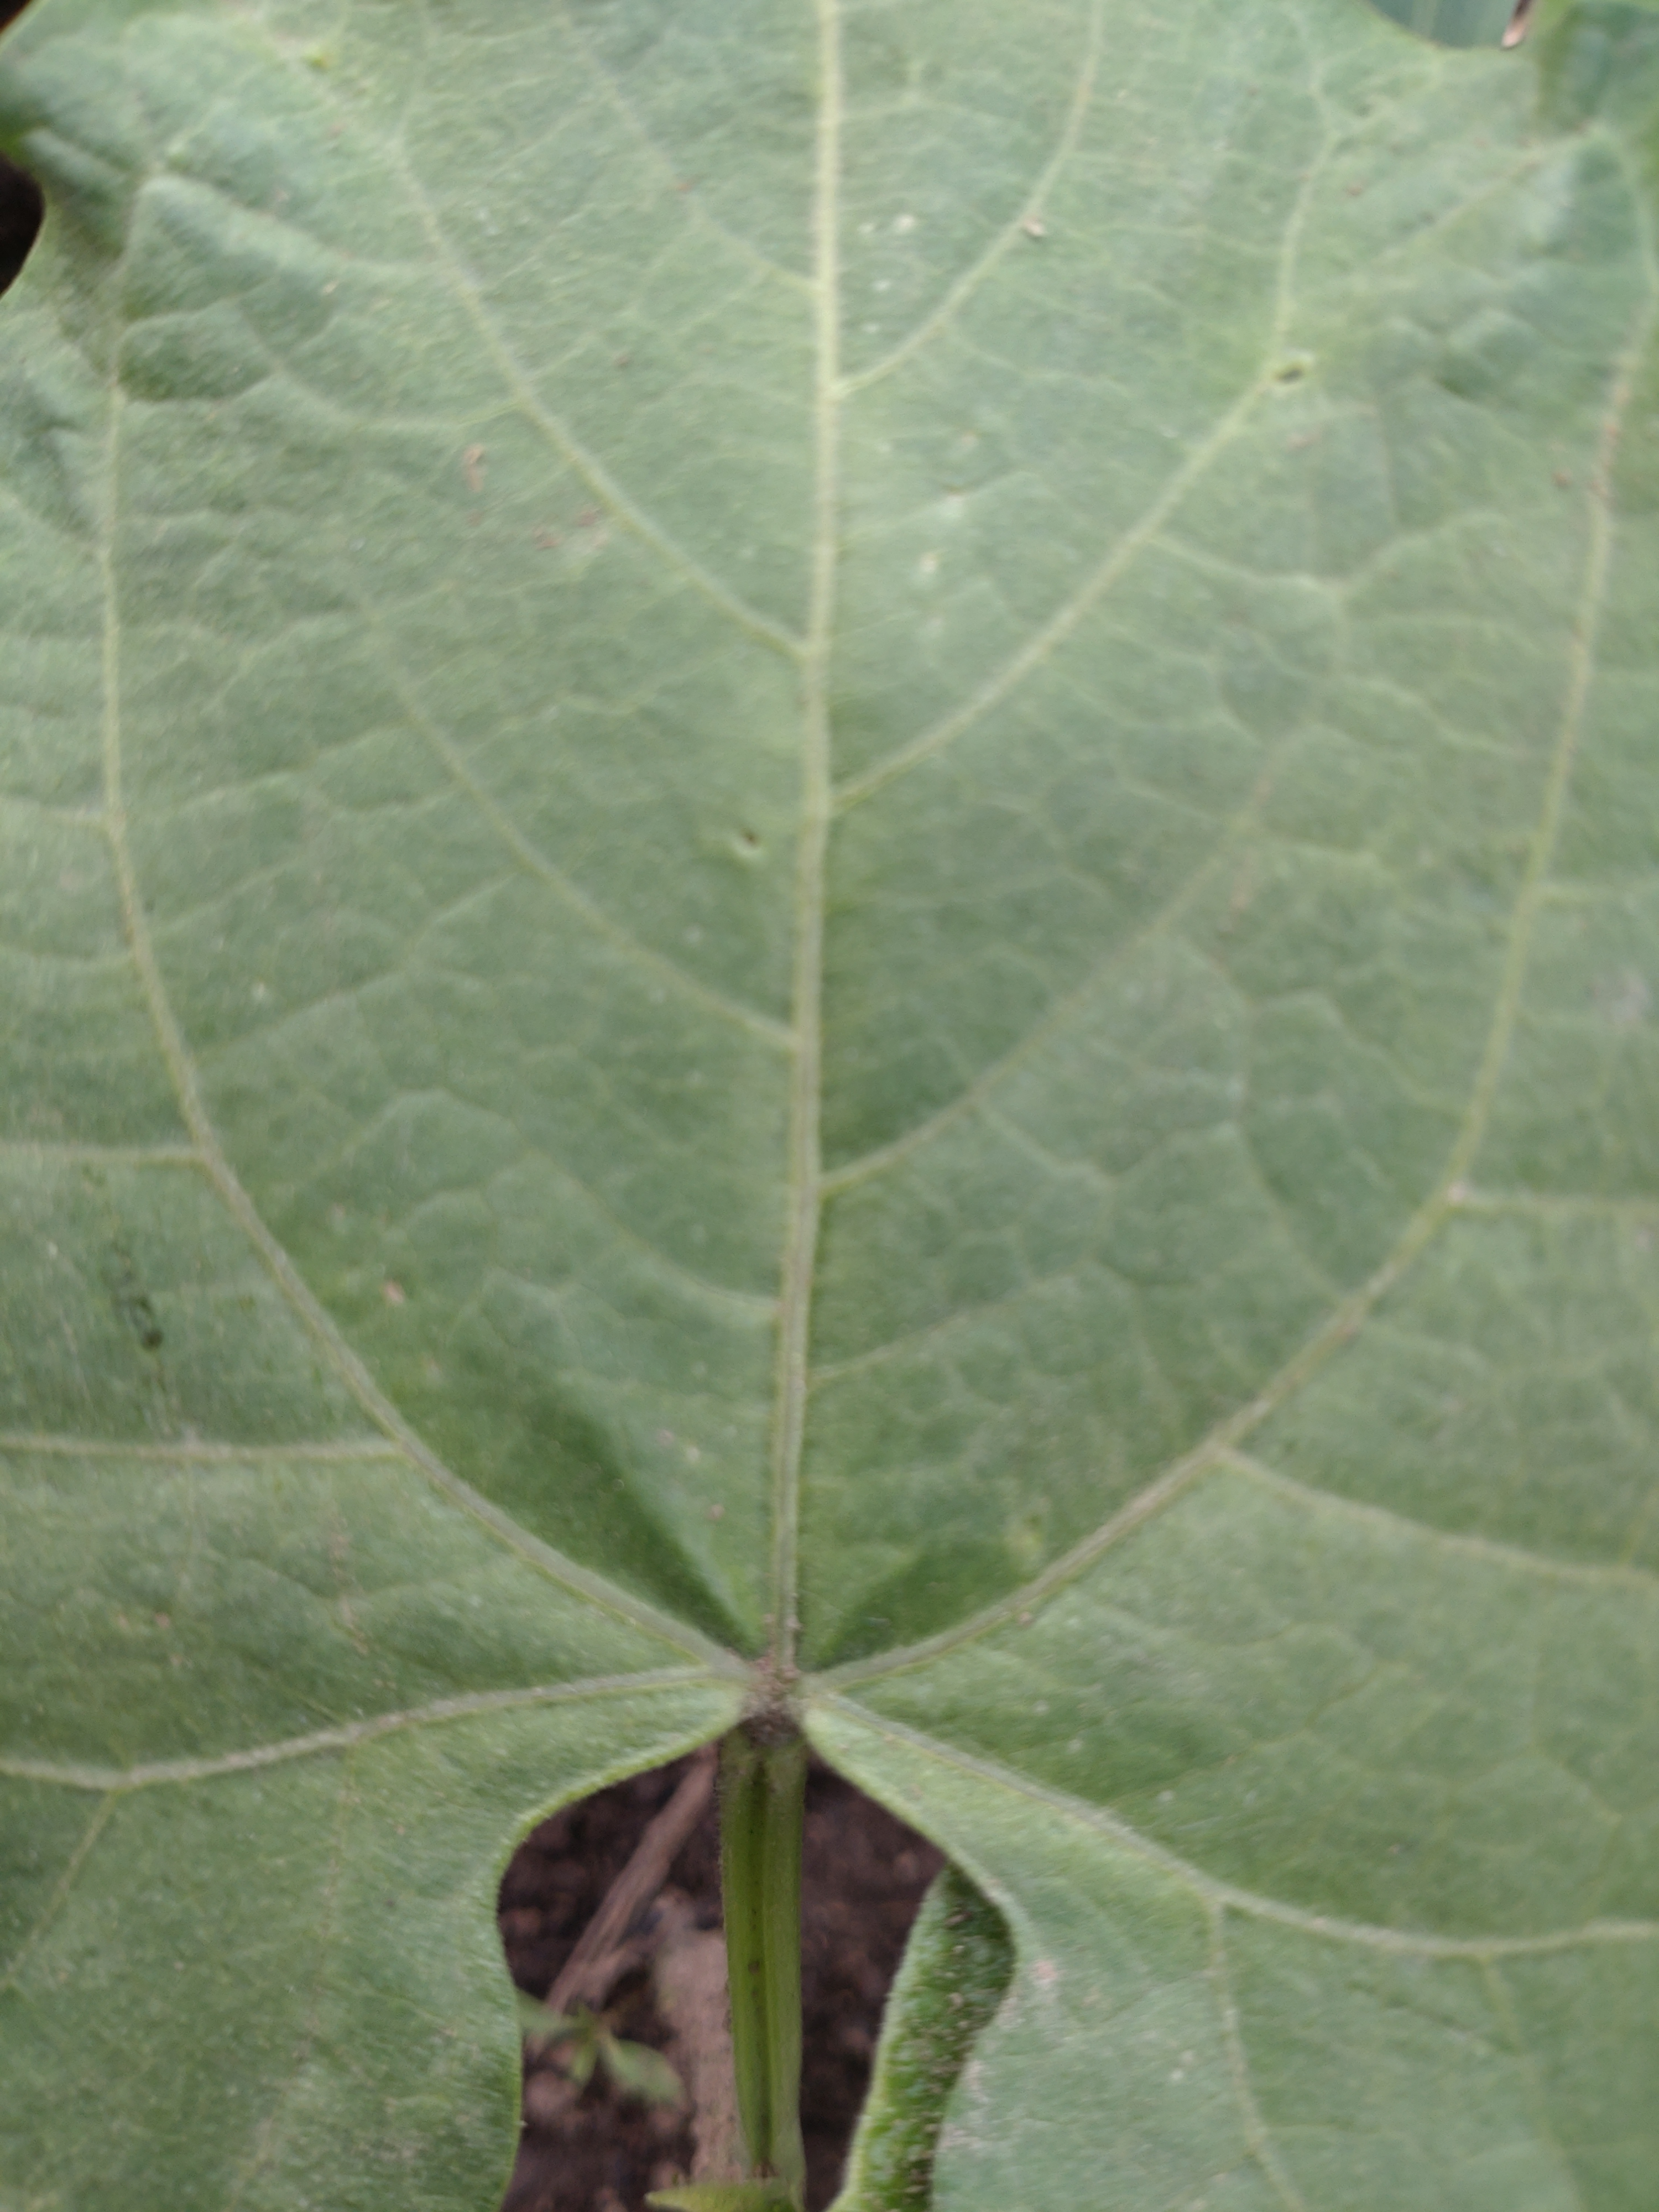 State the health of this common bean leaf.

healthy
